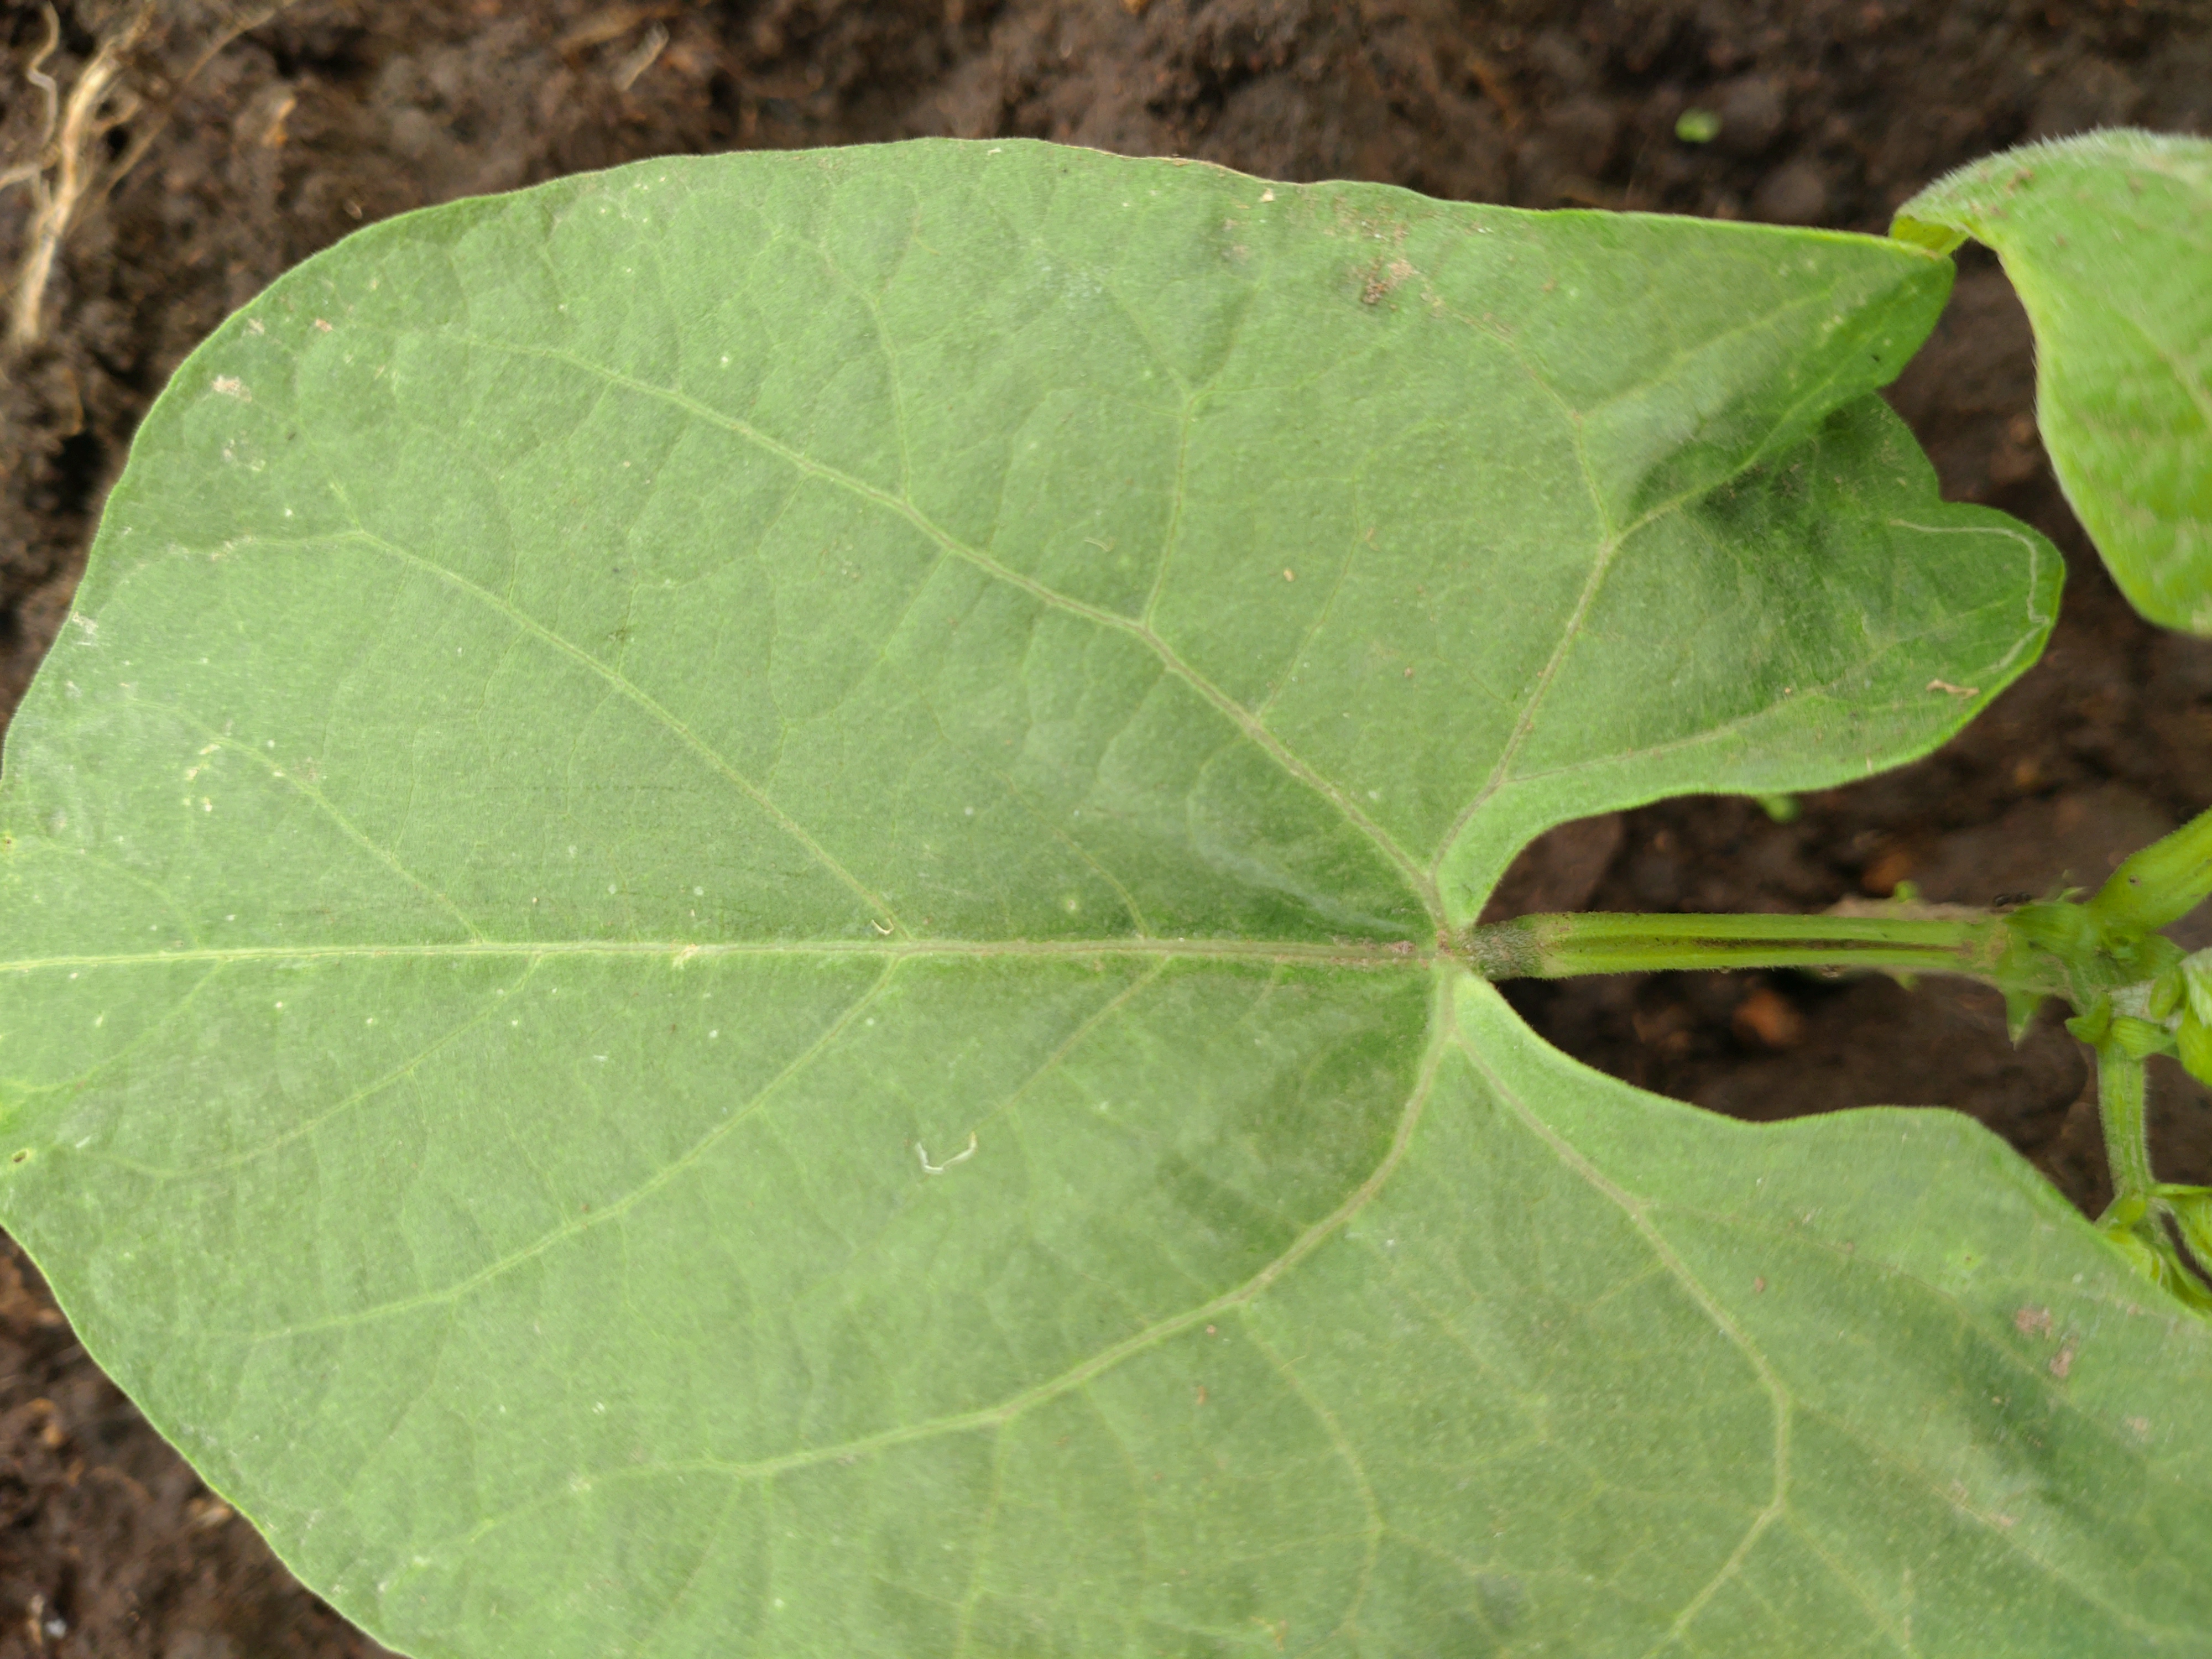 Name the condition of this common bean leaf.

healthy
